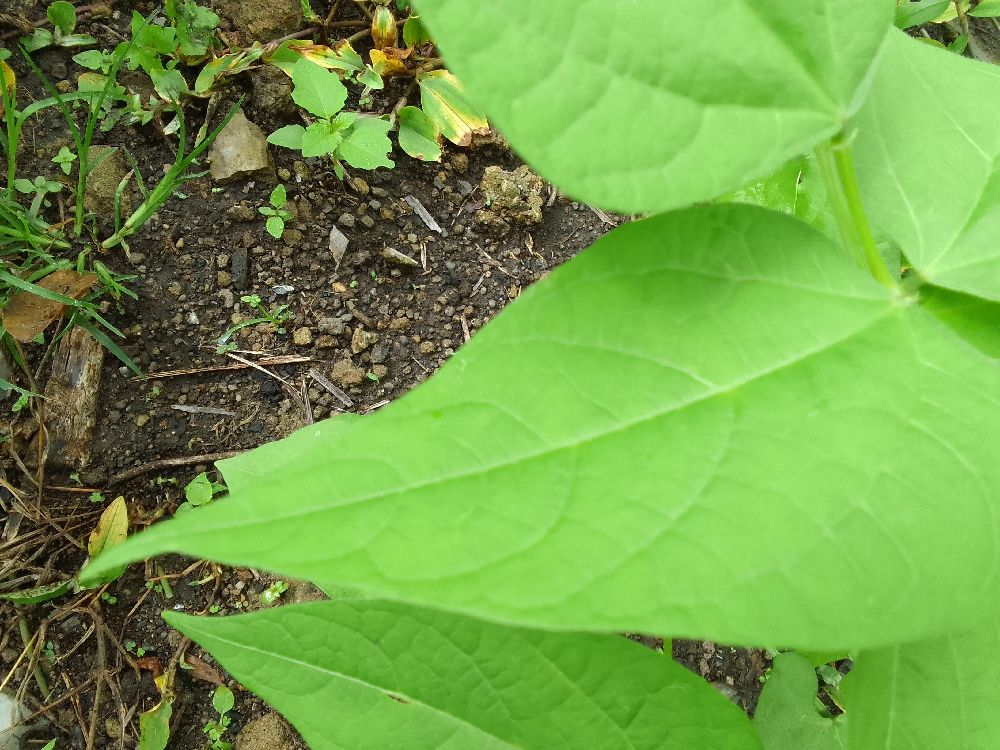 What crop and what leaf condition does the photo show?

common bean, healthy
